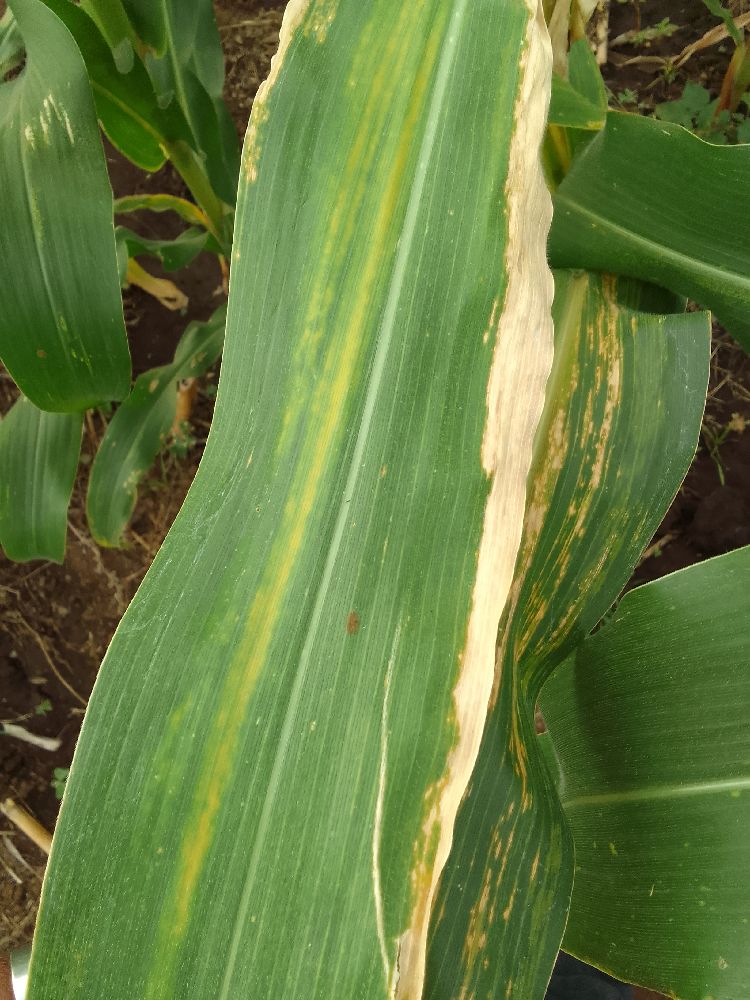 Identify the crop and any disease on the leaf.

maize, maize lethal necrosis
